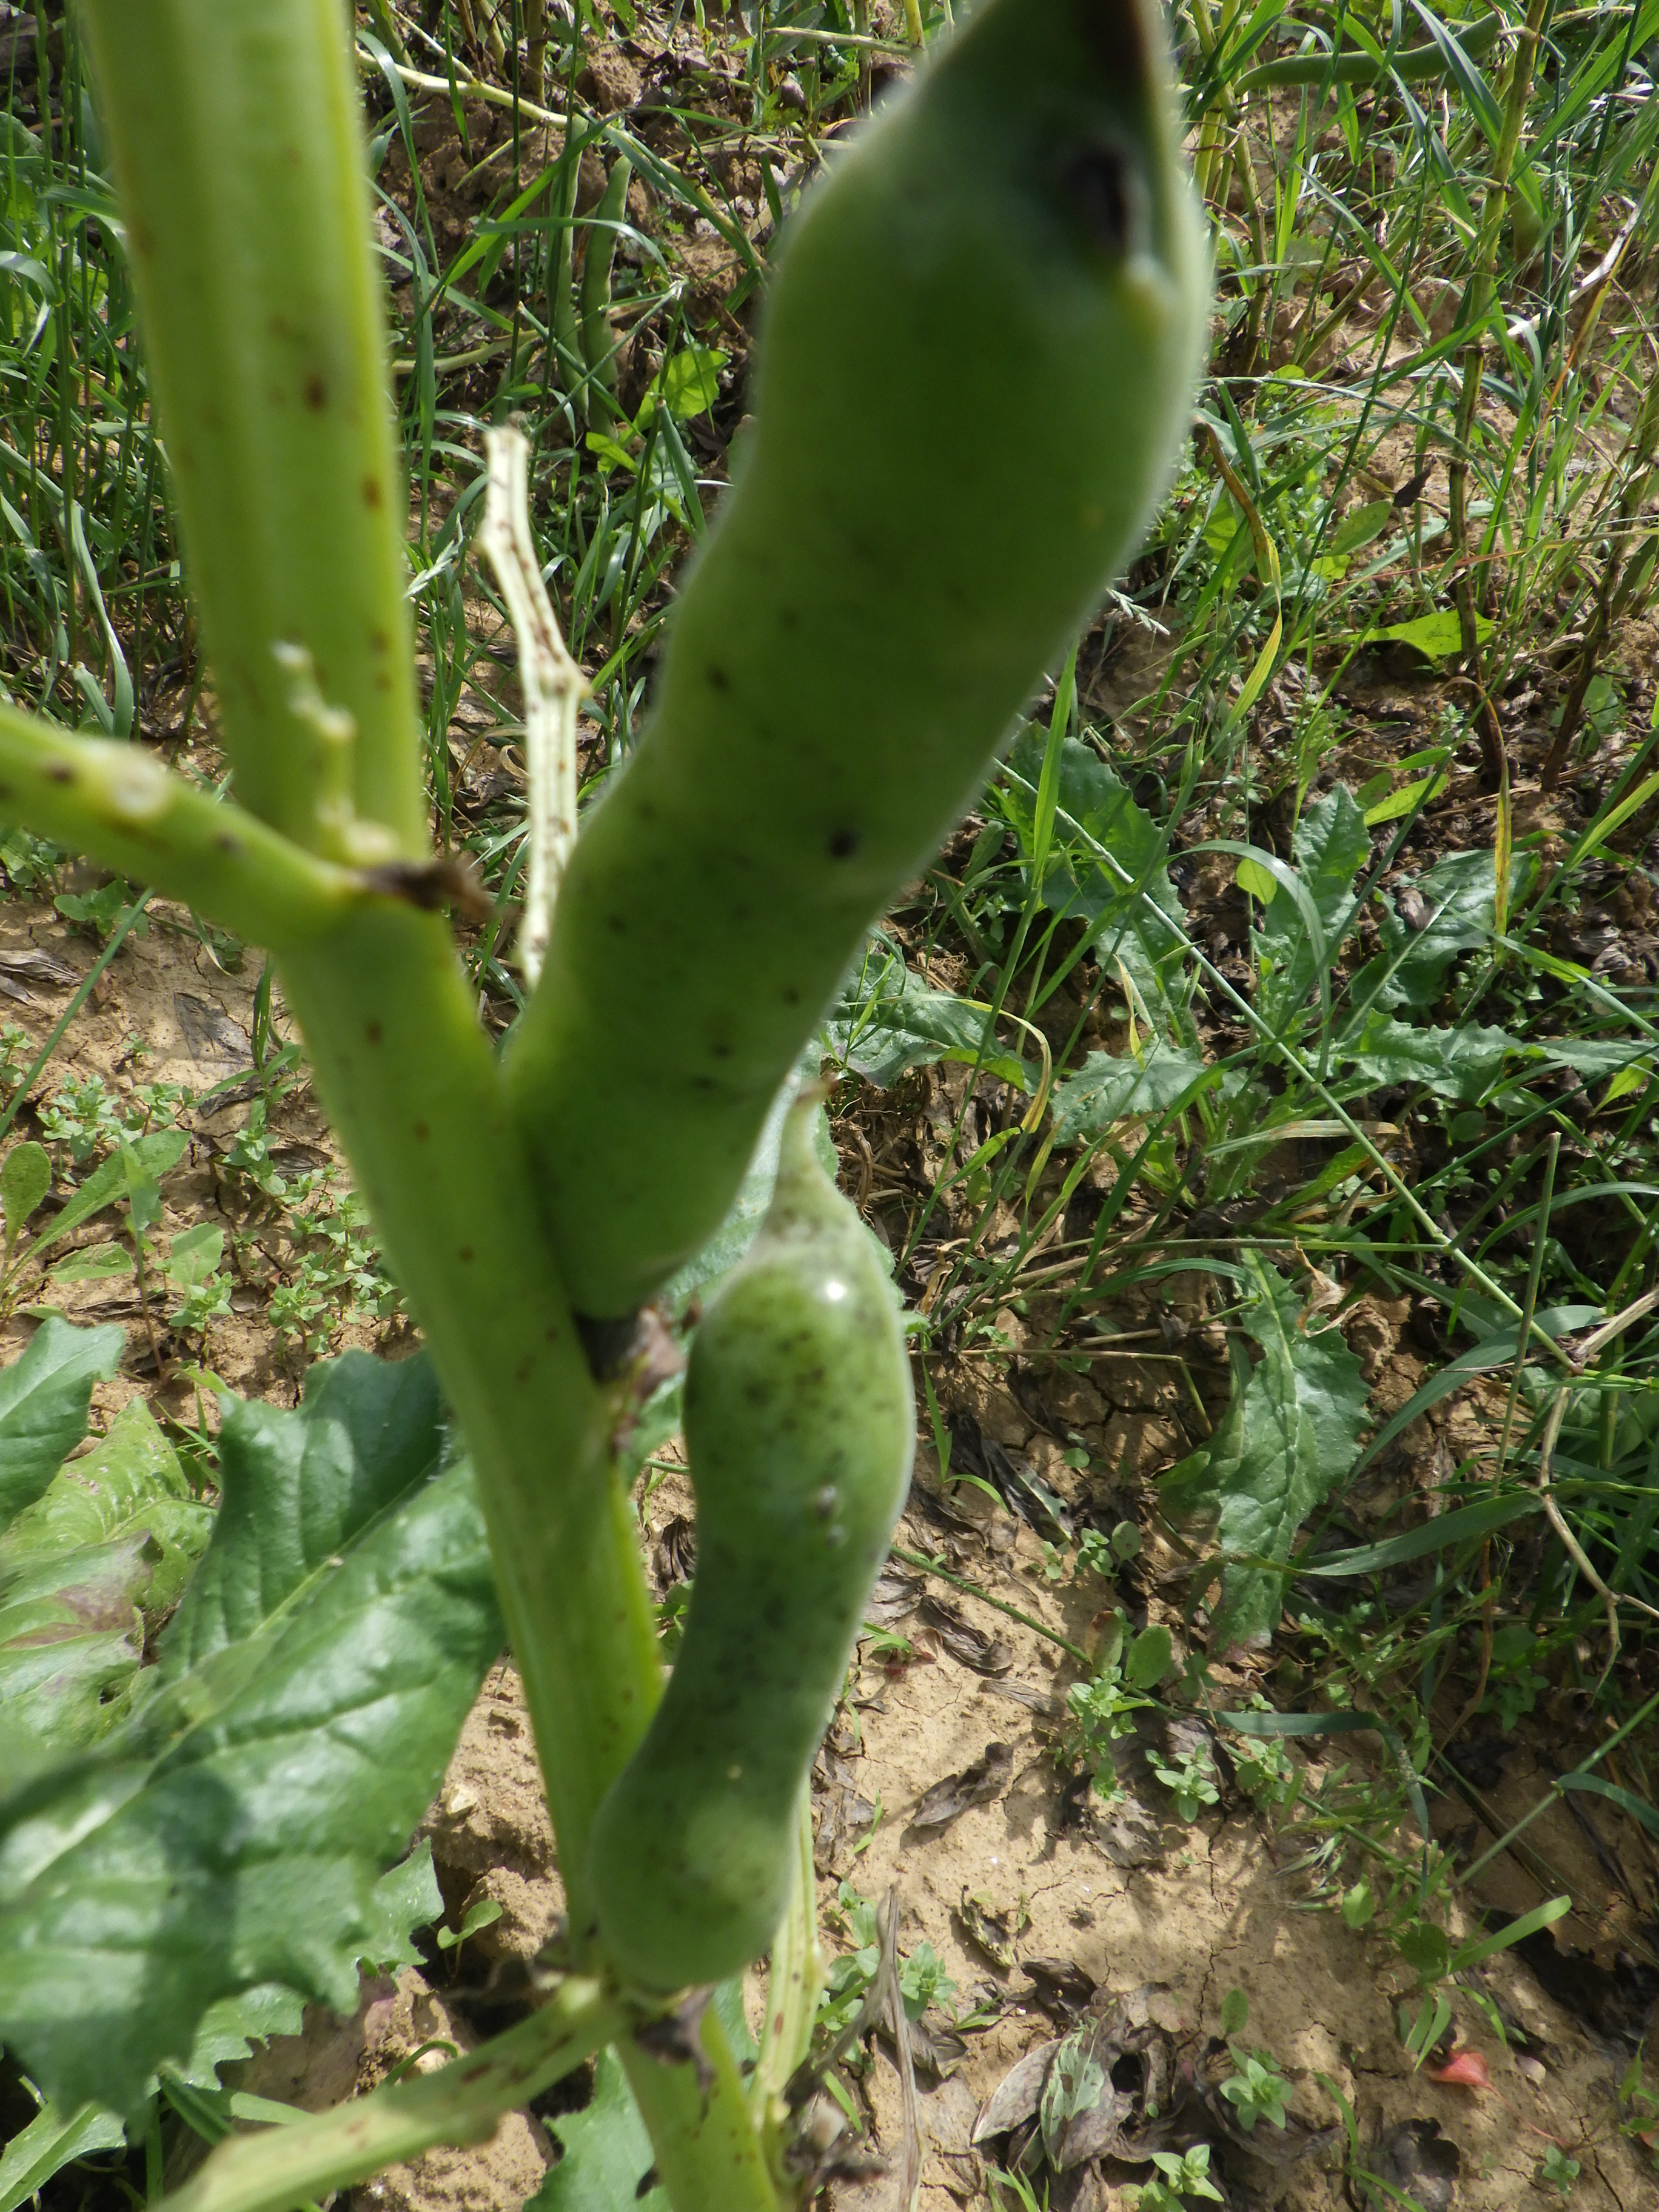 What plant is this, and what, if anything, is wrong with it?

faba bean, chocolate spot, oedema, rust
